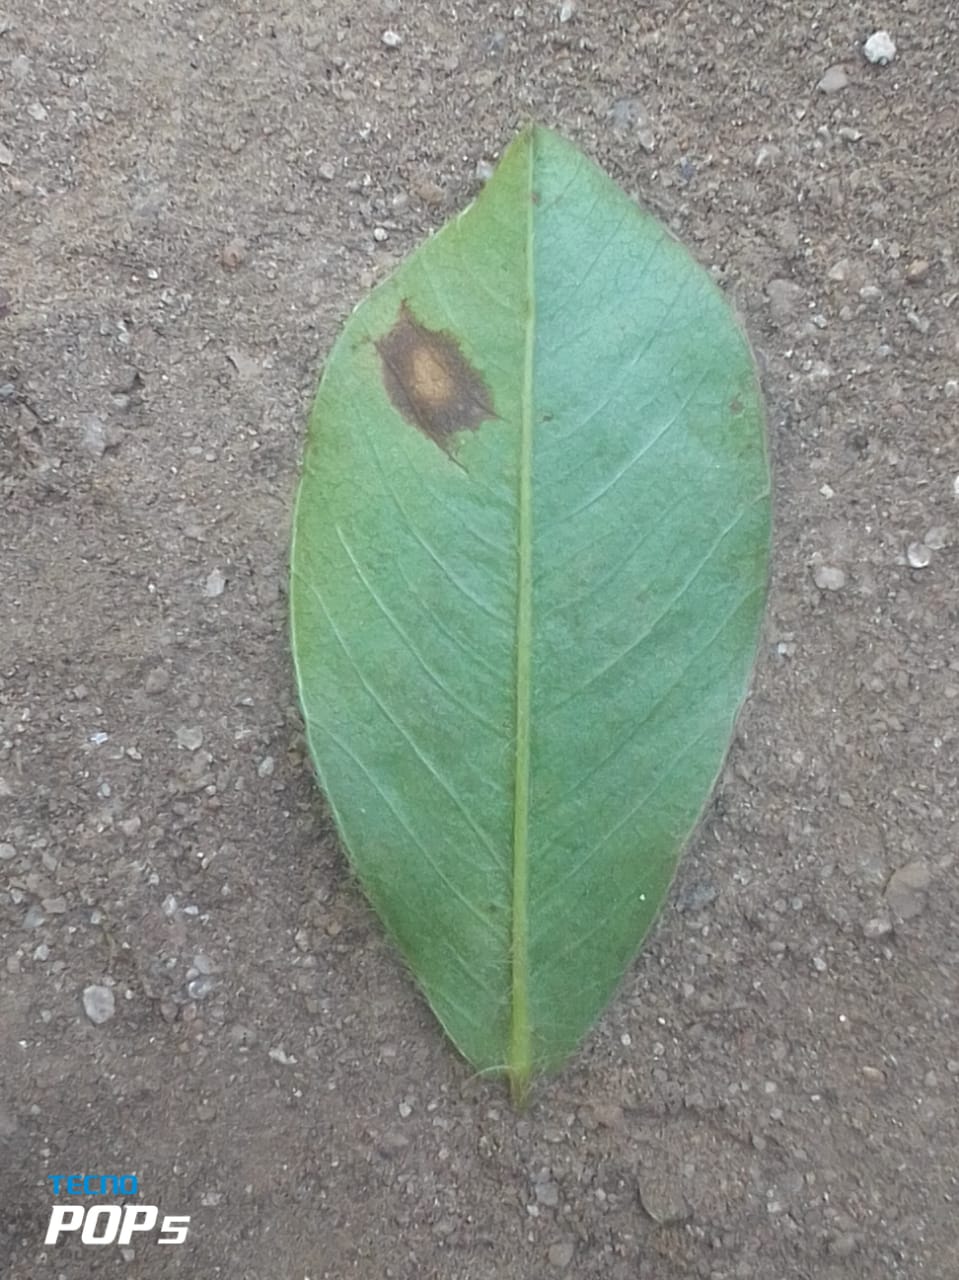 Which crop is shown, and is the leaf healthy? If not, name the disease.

peanut, phoma arachidicola
